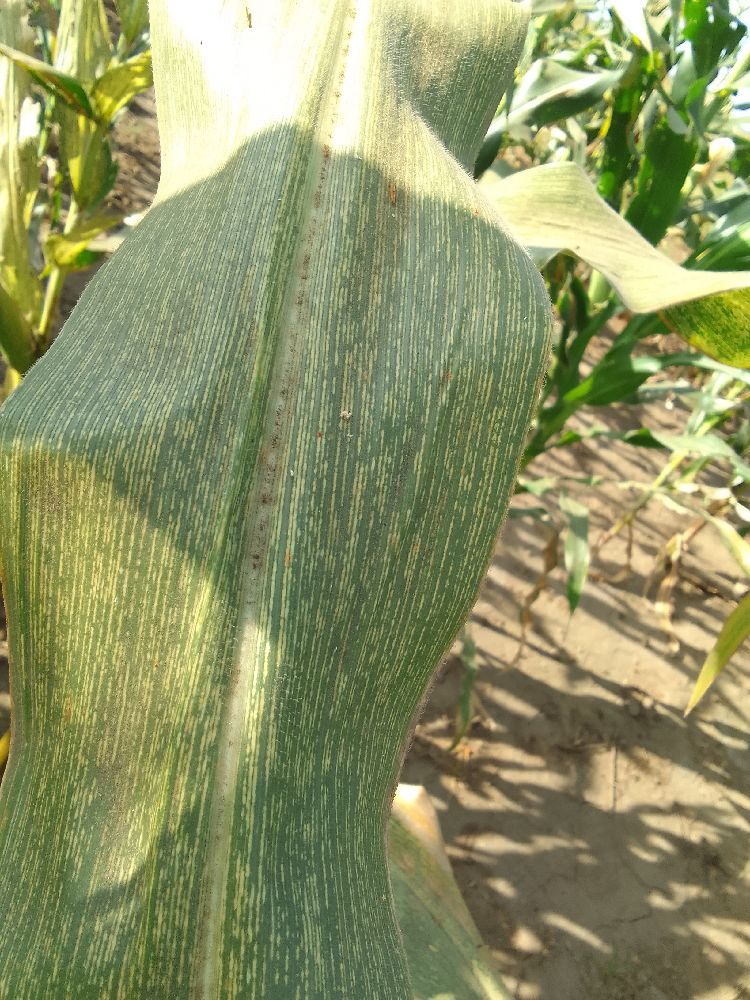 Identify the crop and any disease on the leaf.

maize, maize streak virus
